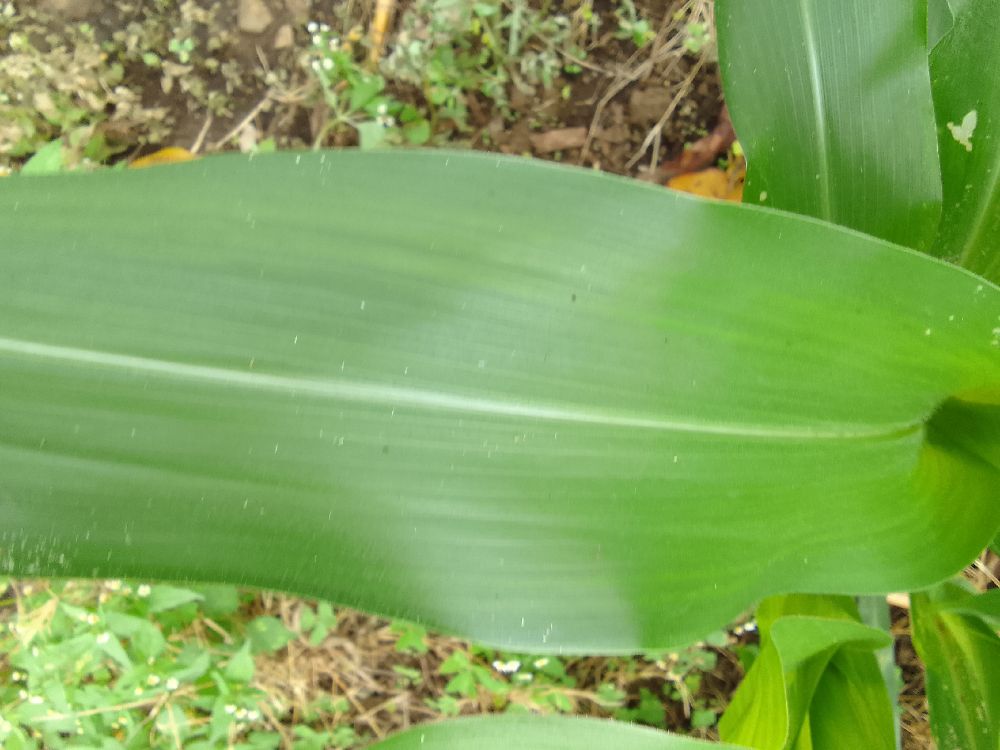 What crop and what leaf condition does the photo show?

maize, healthy
